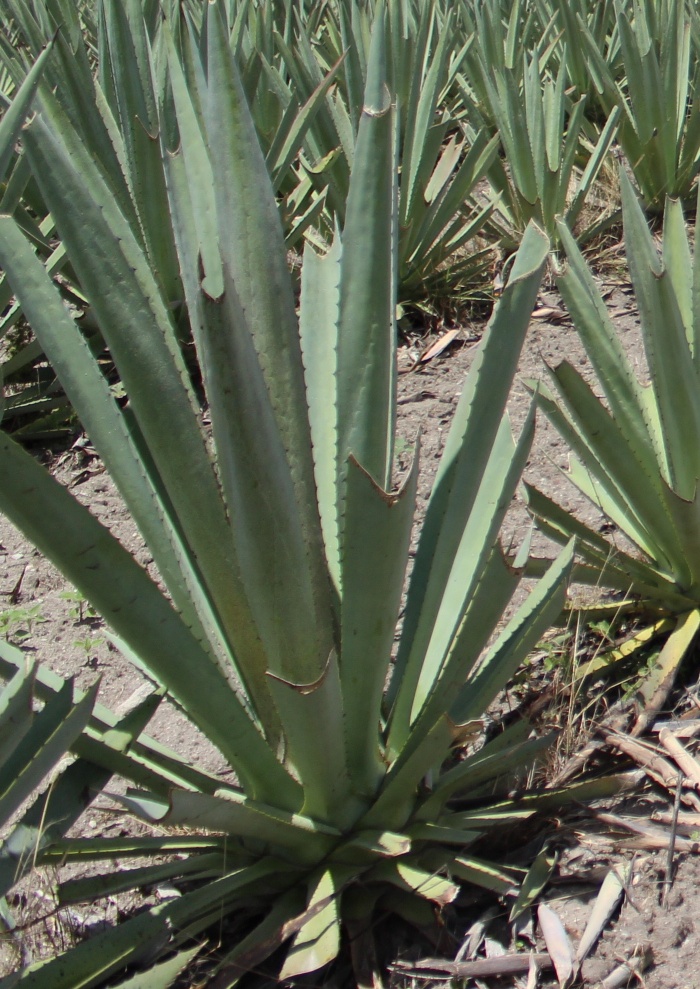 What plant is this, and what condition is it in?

agave, spotted
